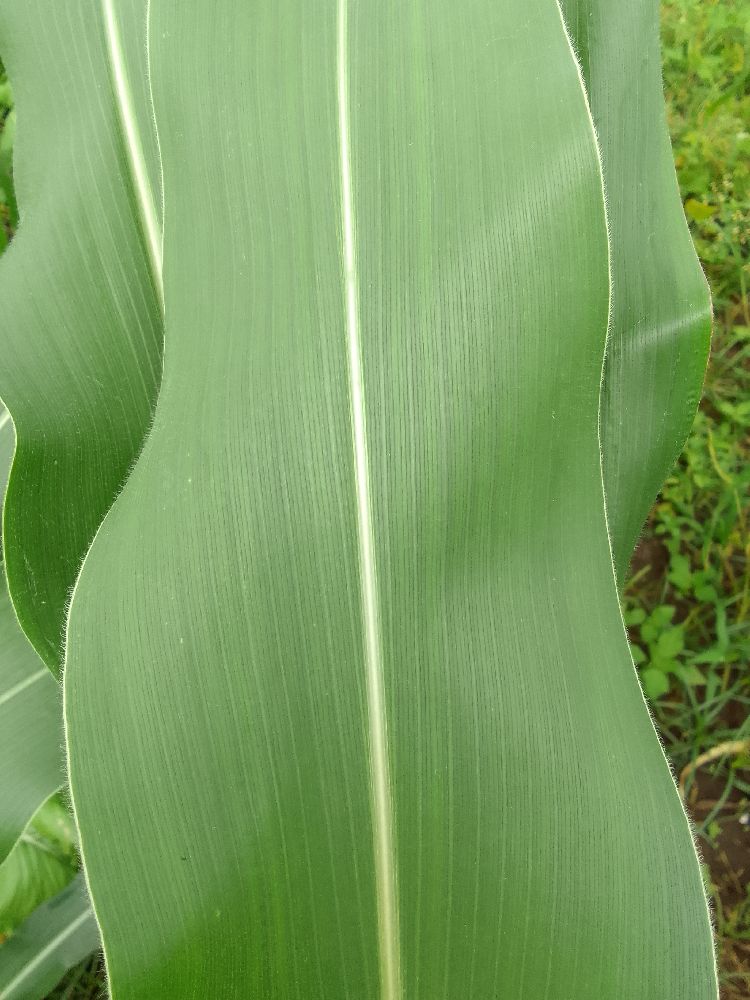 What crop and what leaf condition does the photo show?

maize, healthy
